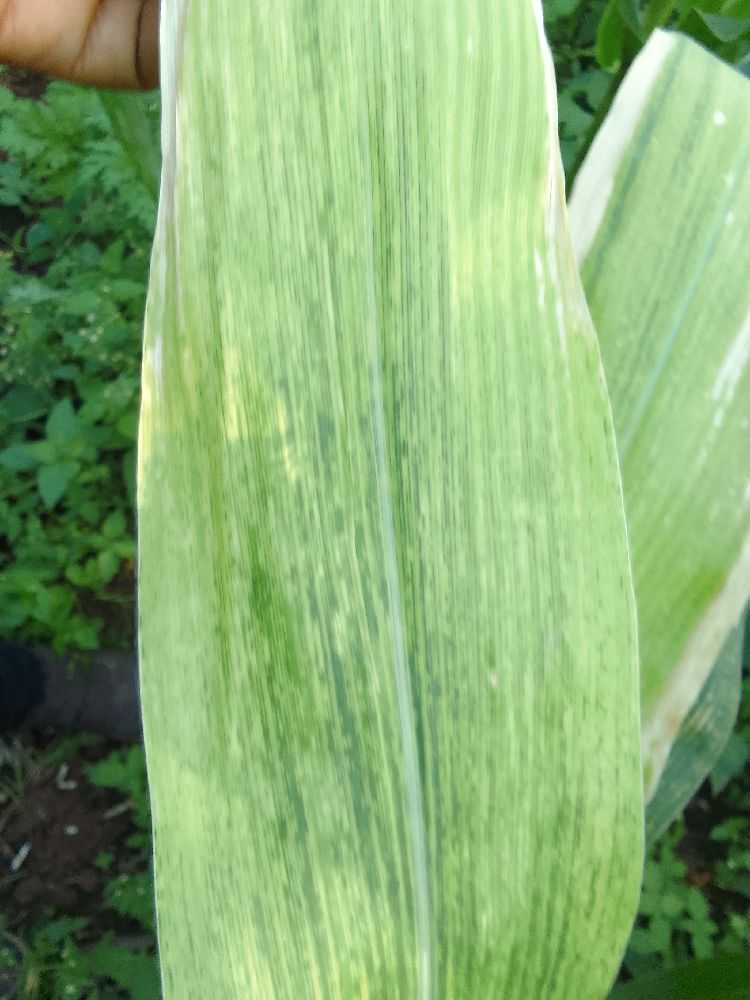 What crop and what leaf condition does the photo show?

maize, maize lethal necrosis
